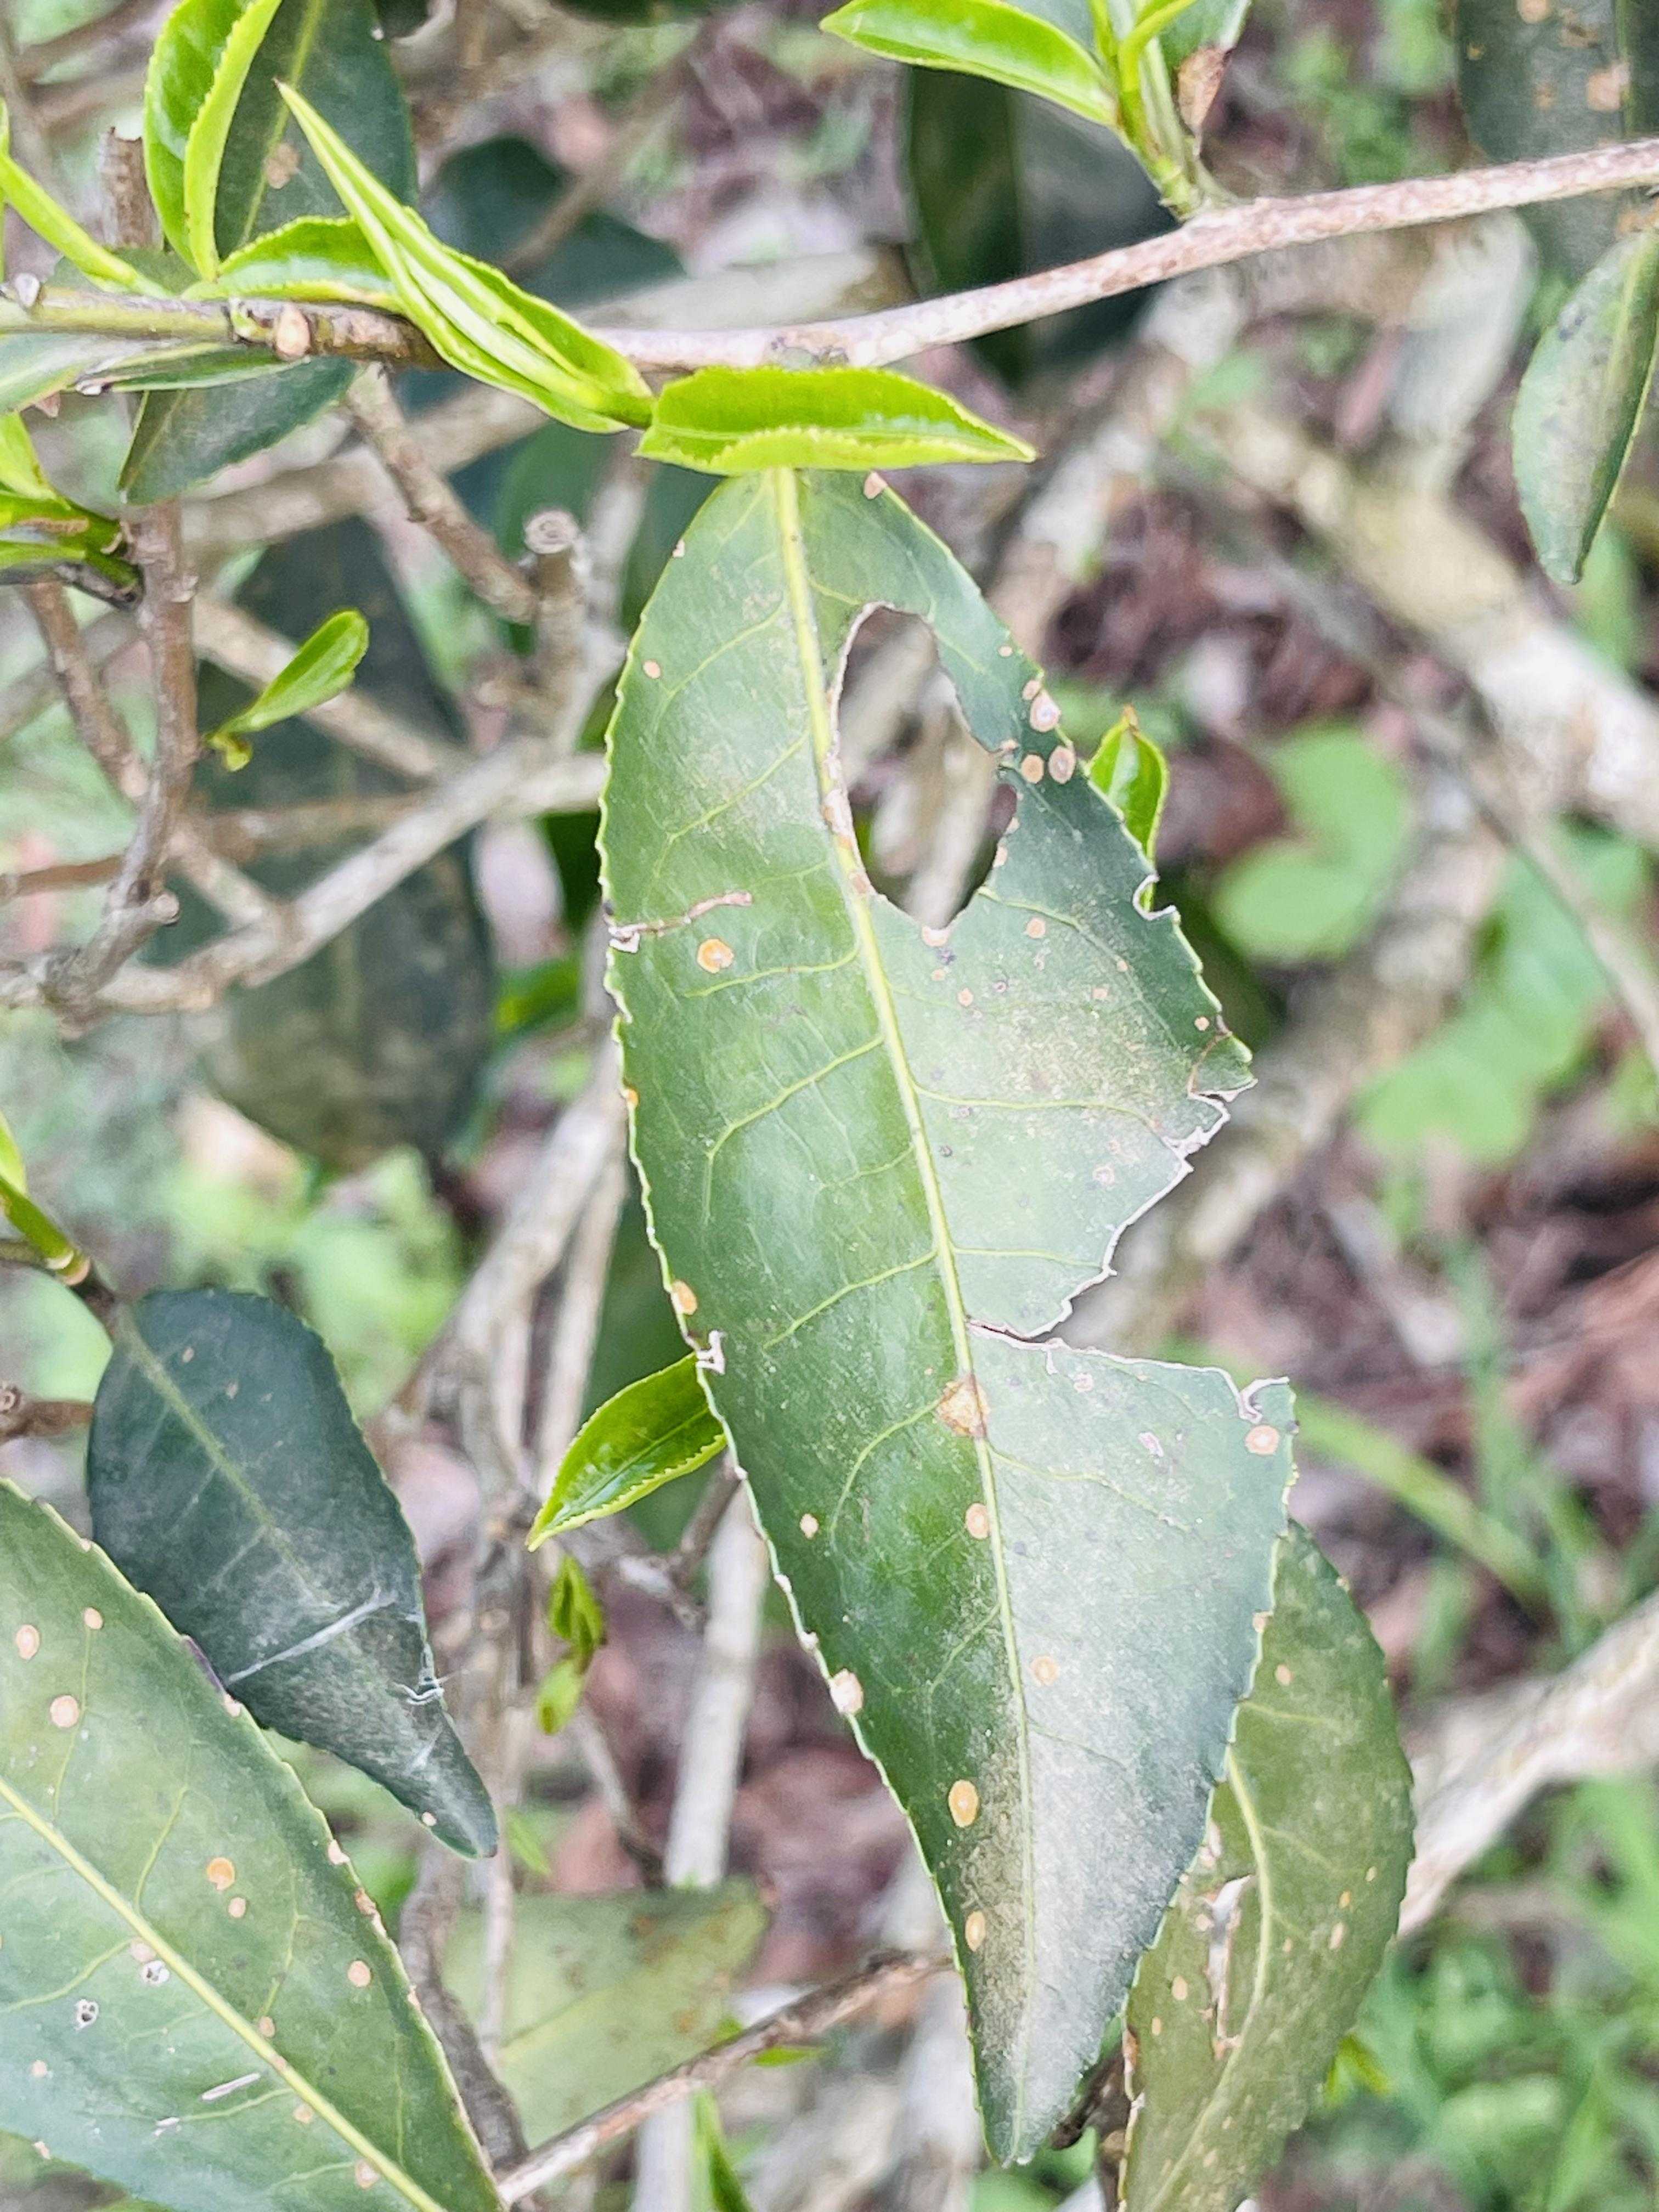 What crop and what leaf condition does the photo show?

tea, red rust
